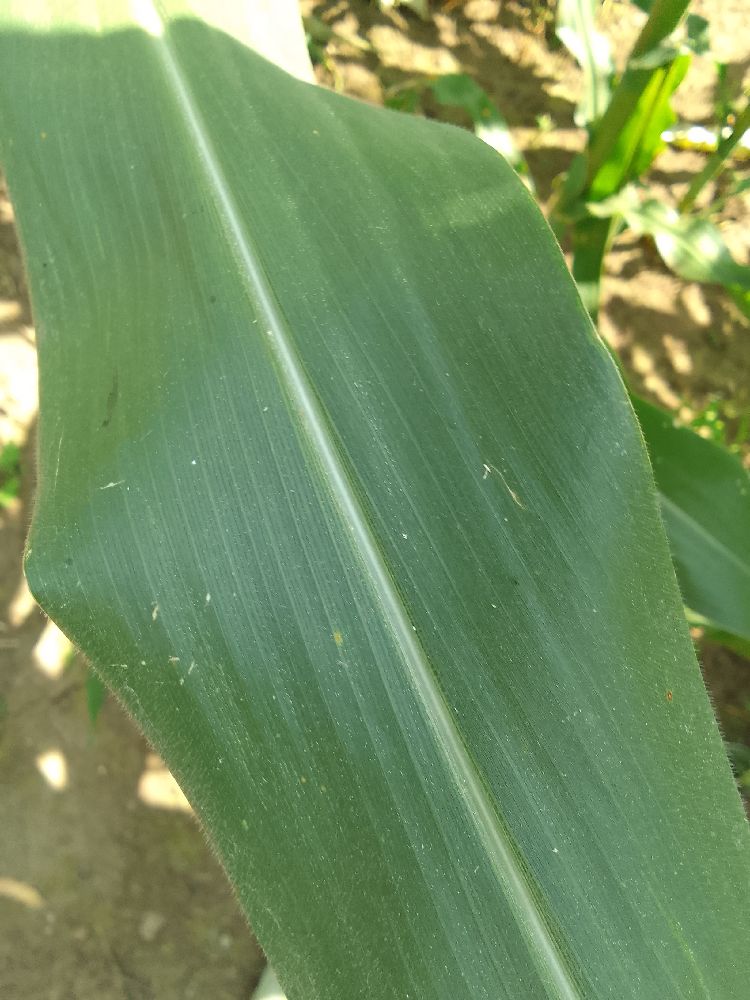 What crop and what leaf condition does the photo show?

maize, healthy
